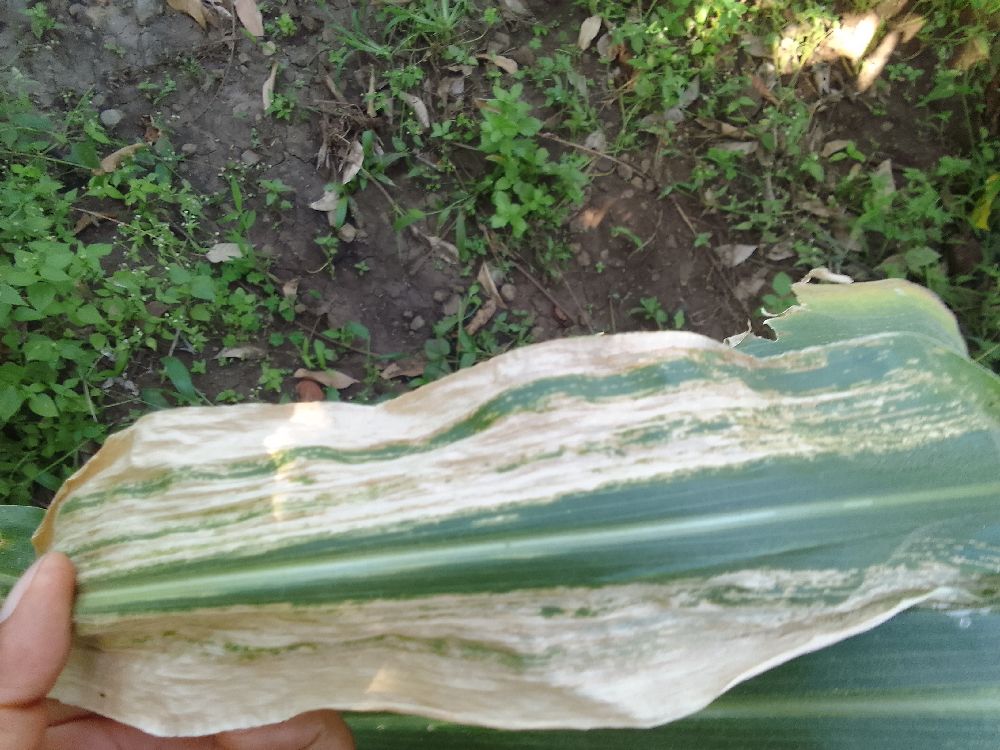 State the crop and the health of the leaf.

maize, maize lethal necrosis
